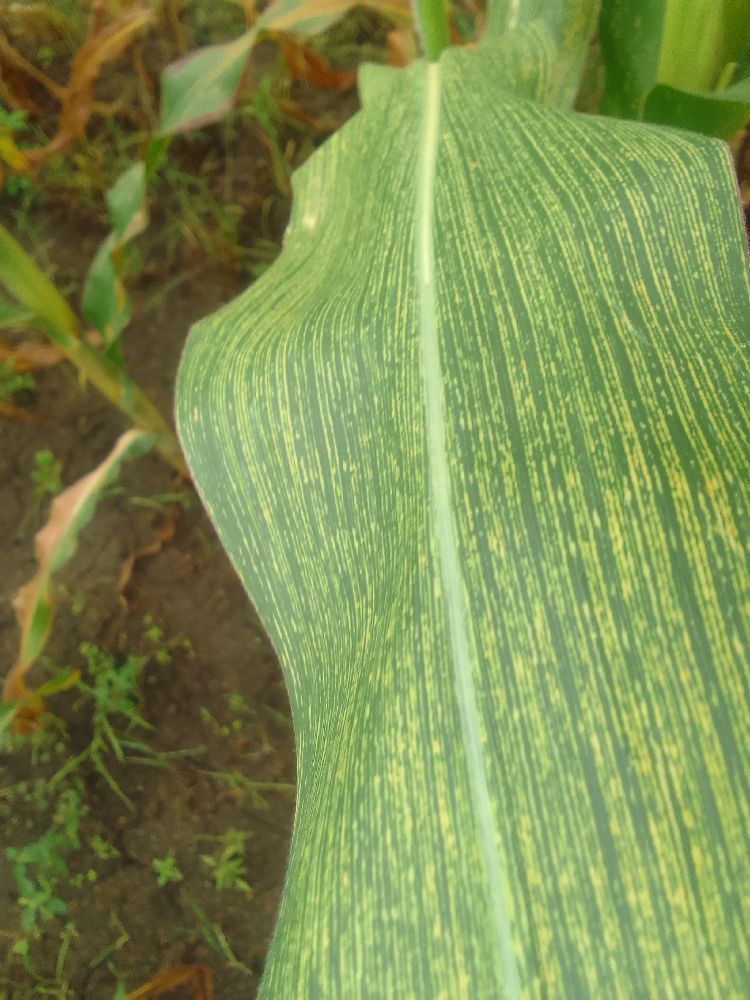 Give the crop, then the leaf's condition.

maize, maize streak virus
